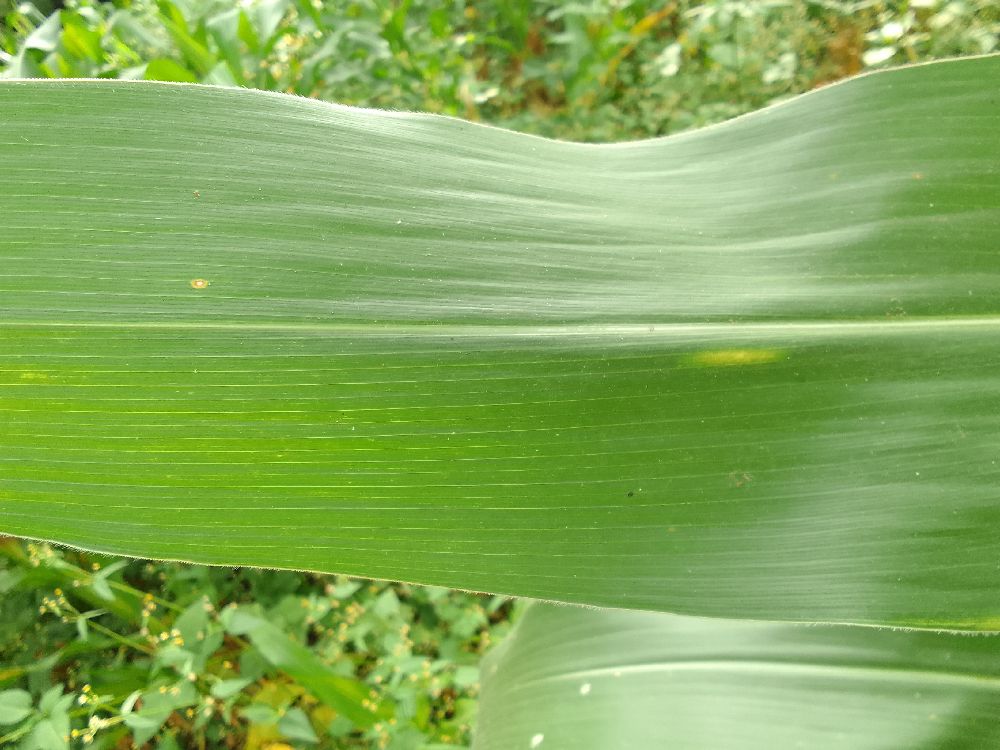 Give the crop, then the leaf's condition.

maize, healthy
